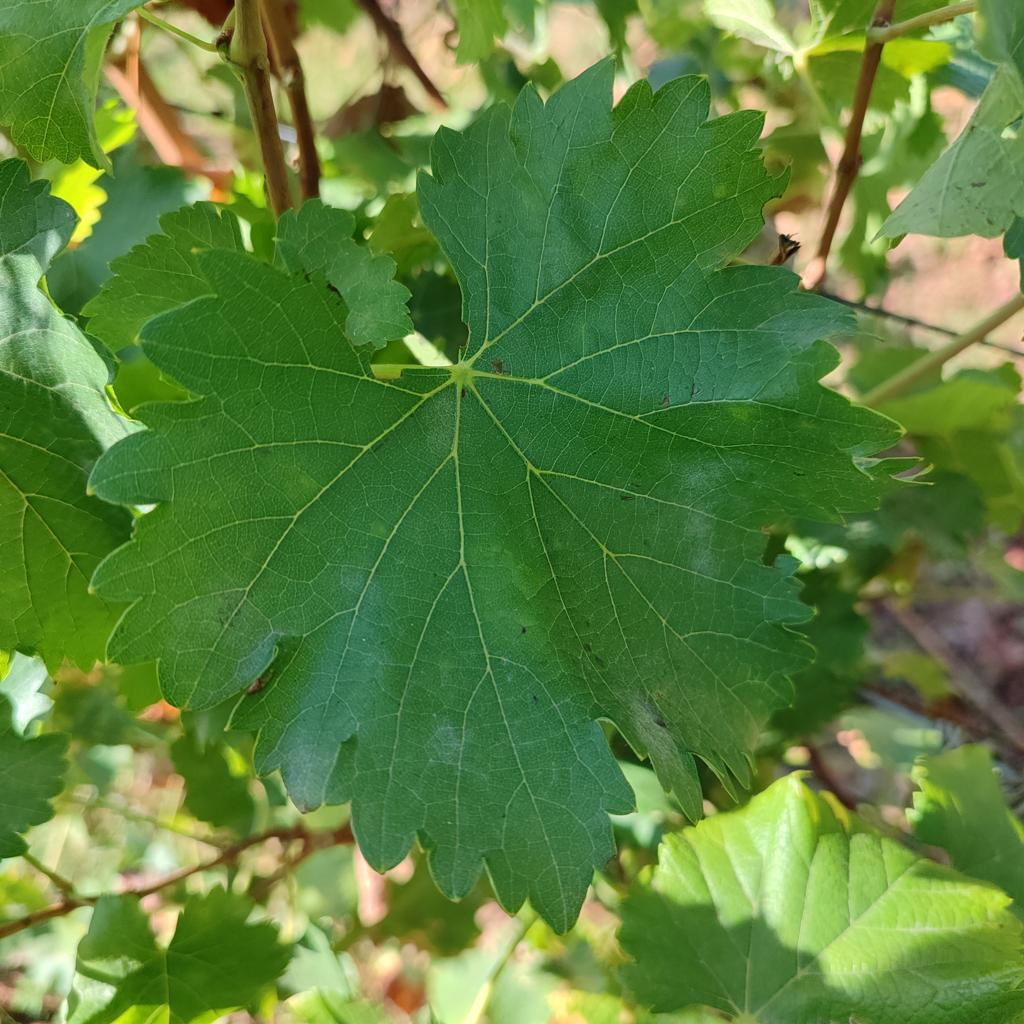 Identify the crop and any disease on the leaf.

grapevine, powdery mildew
